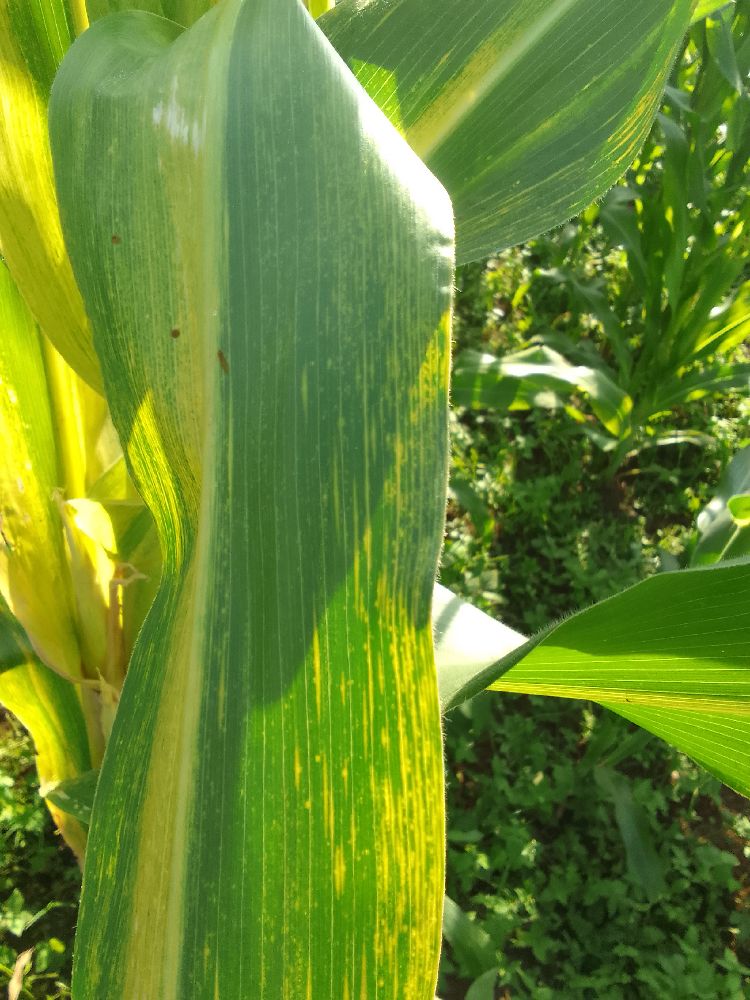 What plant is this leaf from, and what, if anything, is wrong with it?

maize, maize lethal necrosis
